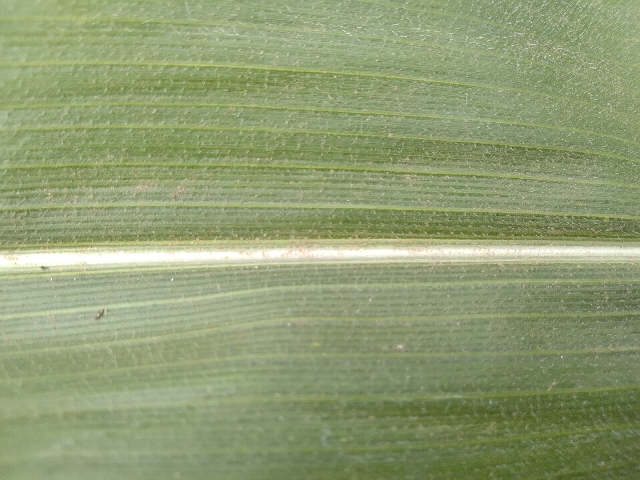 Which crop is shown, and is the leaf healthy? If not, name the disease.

maize, healthy
